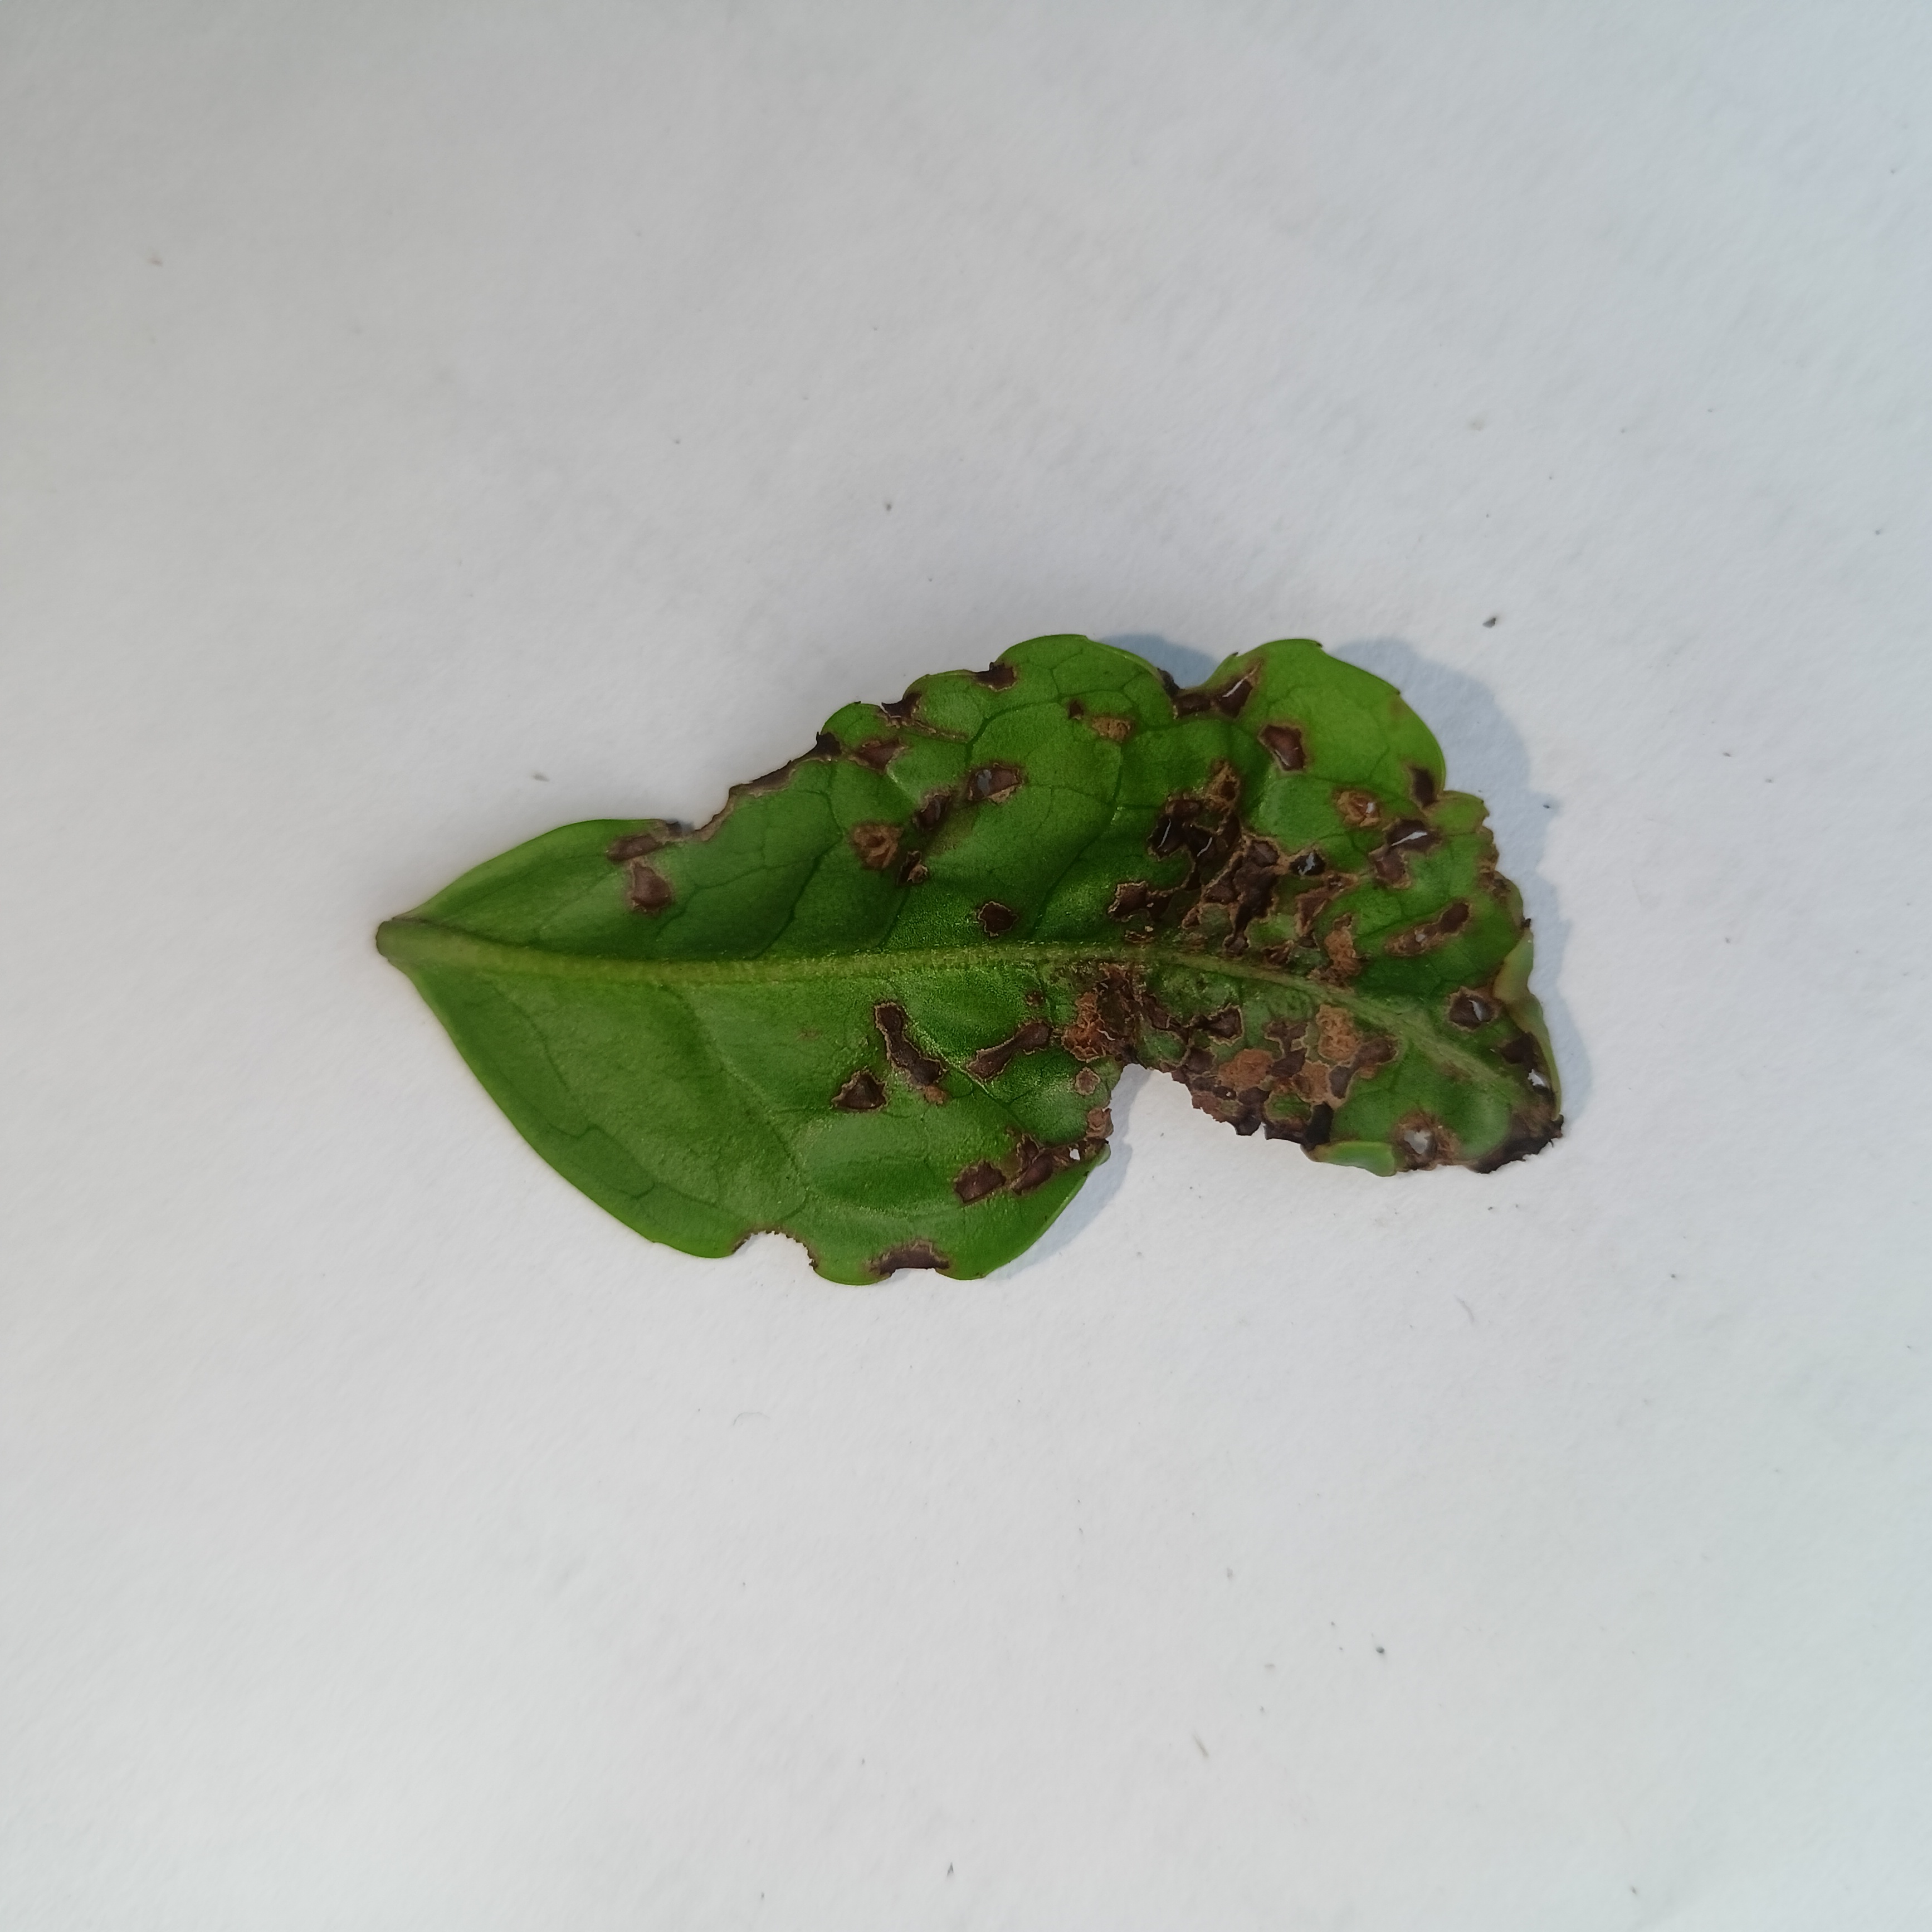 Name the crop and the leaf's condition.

tea, helopeltis
